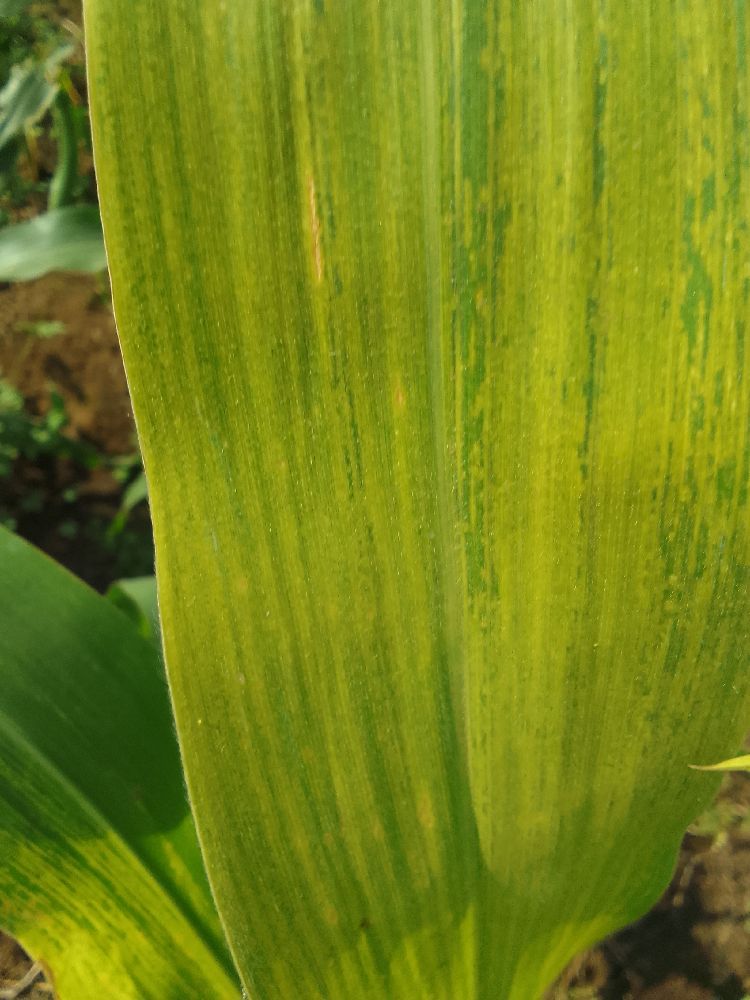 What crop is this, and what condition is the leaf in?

maize, maize lethal necrosis
